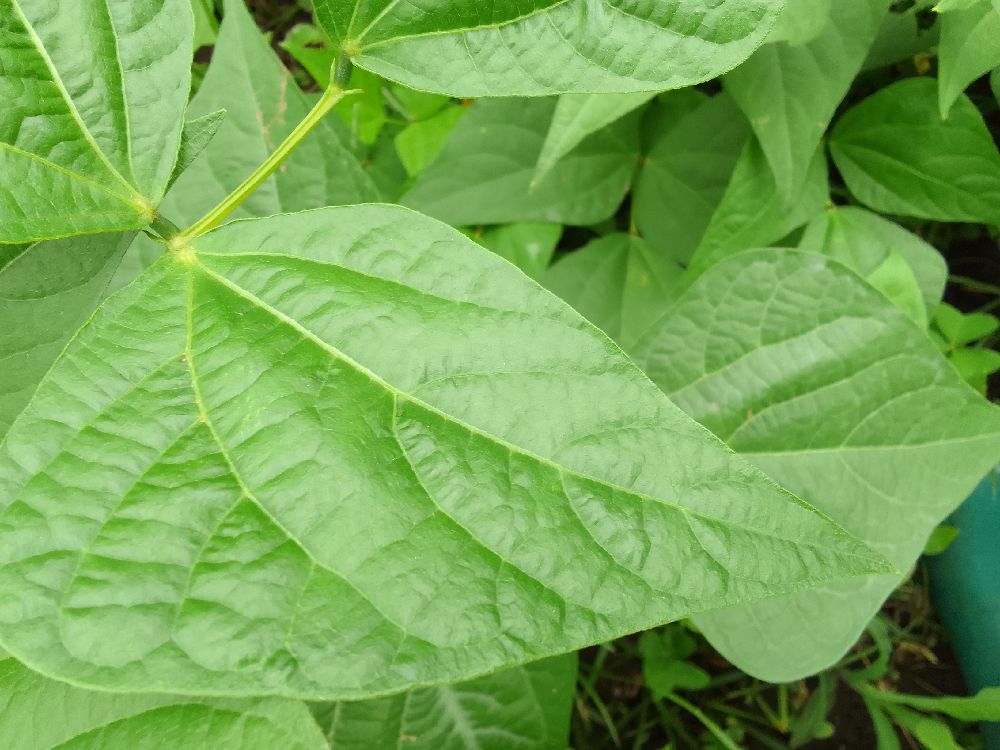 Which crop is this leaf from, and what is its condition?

common bean, healthy
